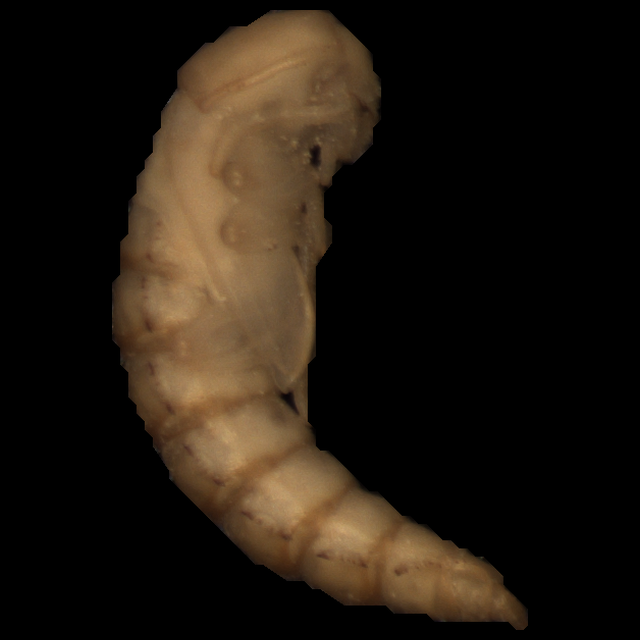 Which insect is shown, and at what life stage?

mealworm pupa
